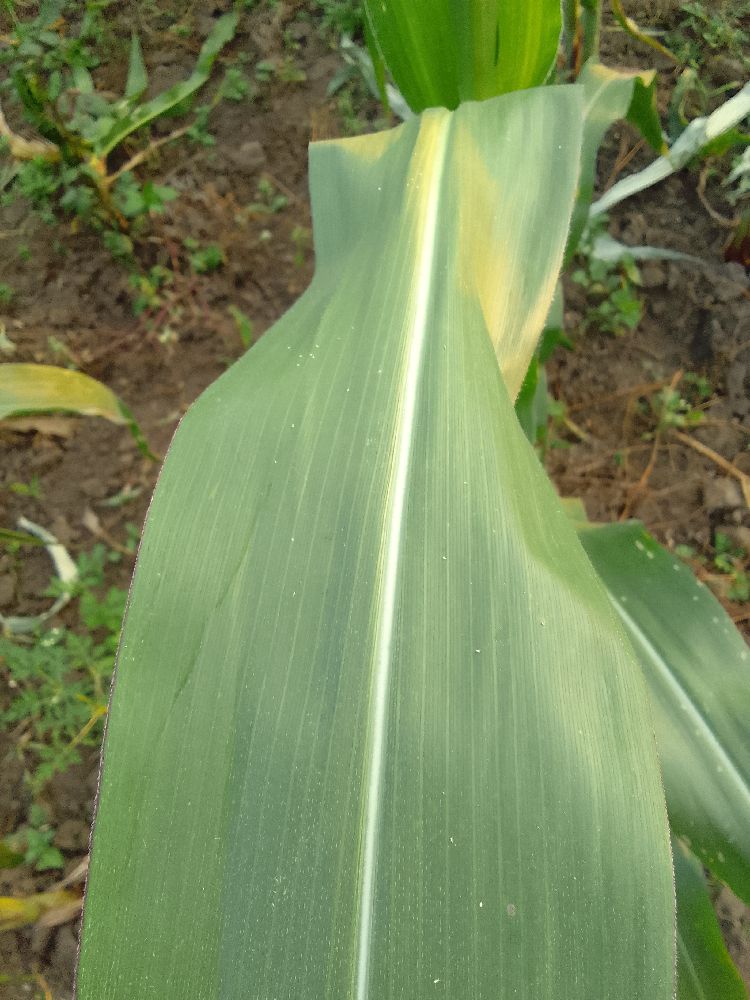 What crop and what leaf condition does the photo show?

maize, healthy
